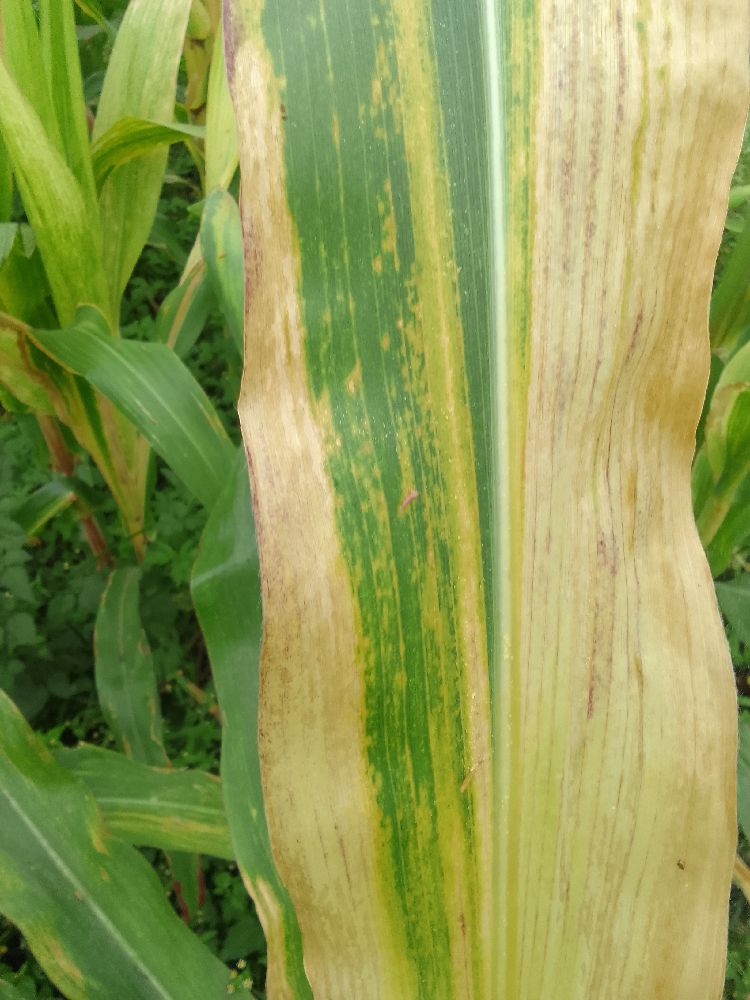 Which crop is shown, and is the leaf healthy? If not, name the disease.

maize, maize lethal necrosis
